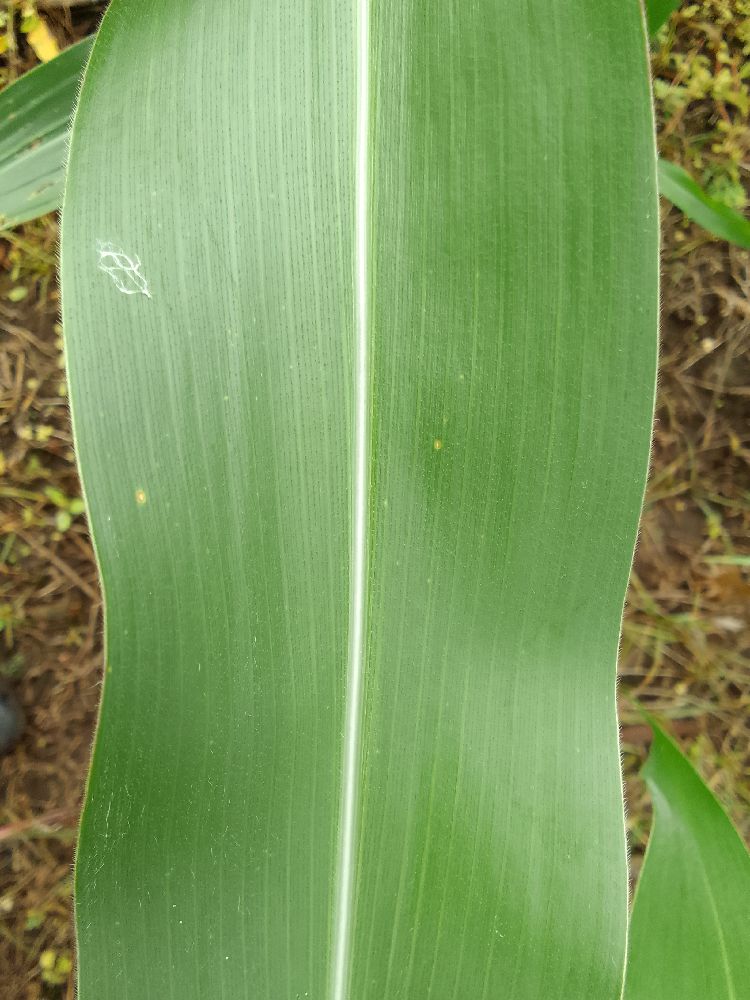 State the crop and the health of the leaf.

maize, healthy
